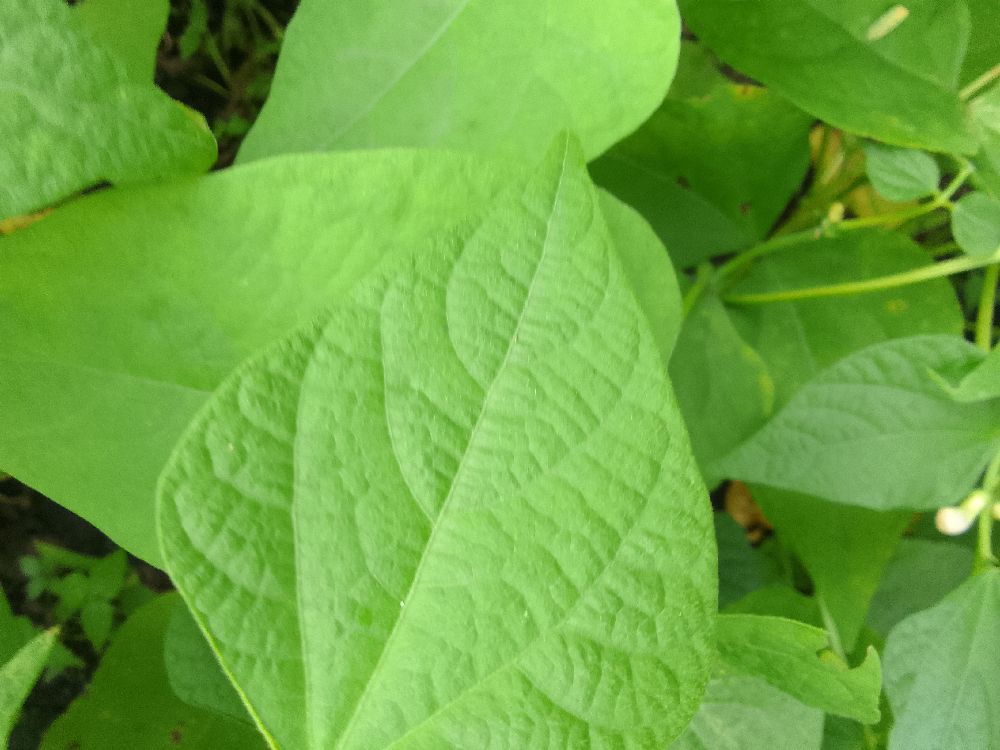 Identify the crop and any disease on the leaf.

common bean, healthy
